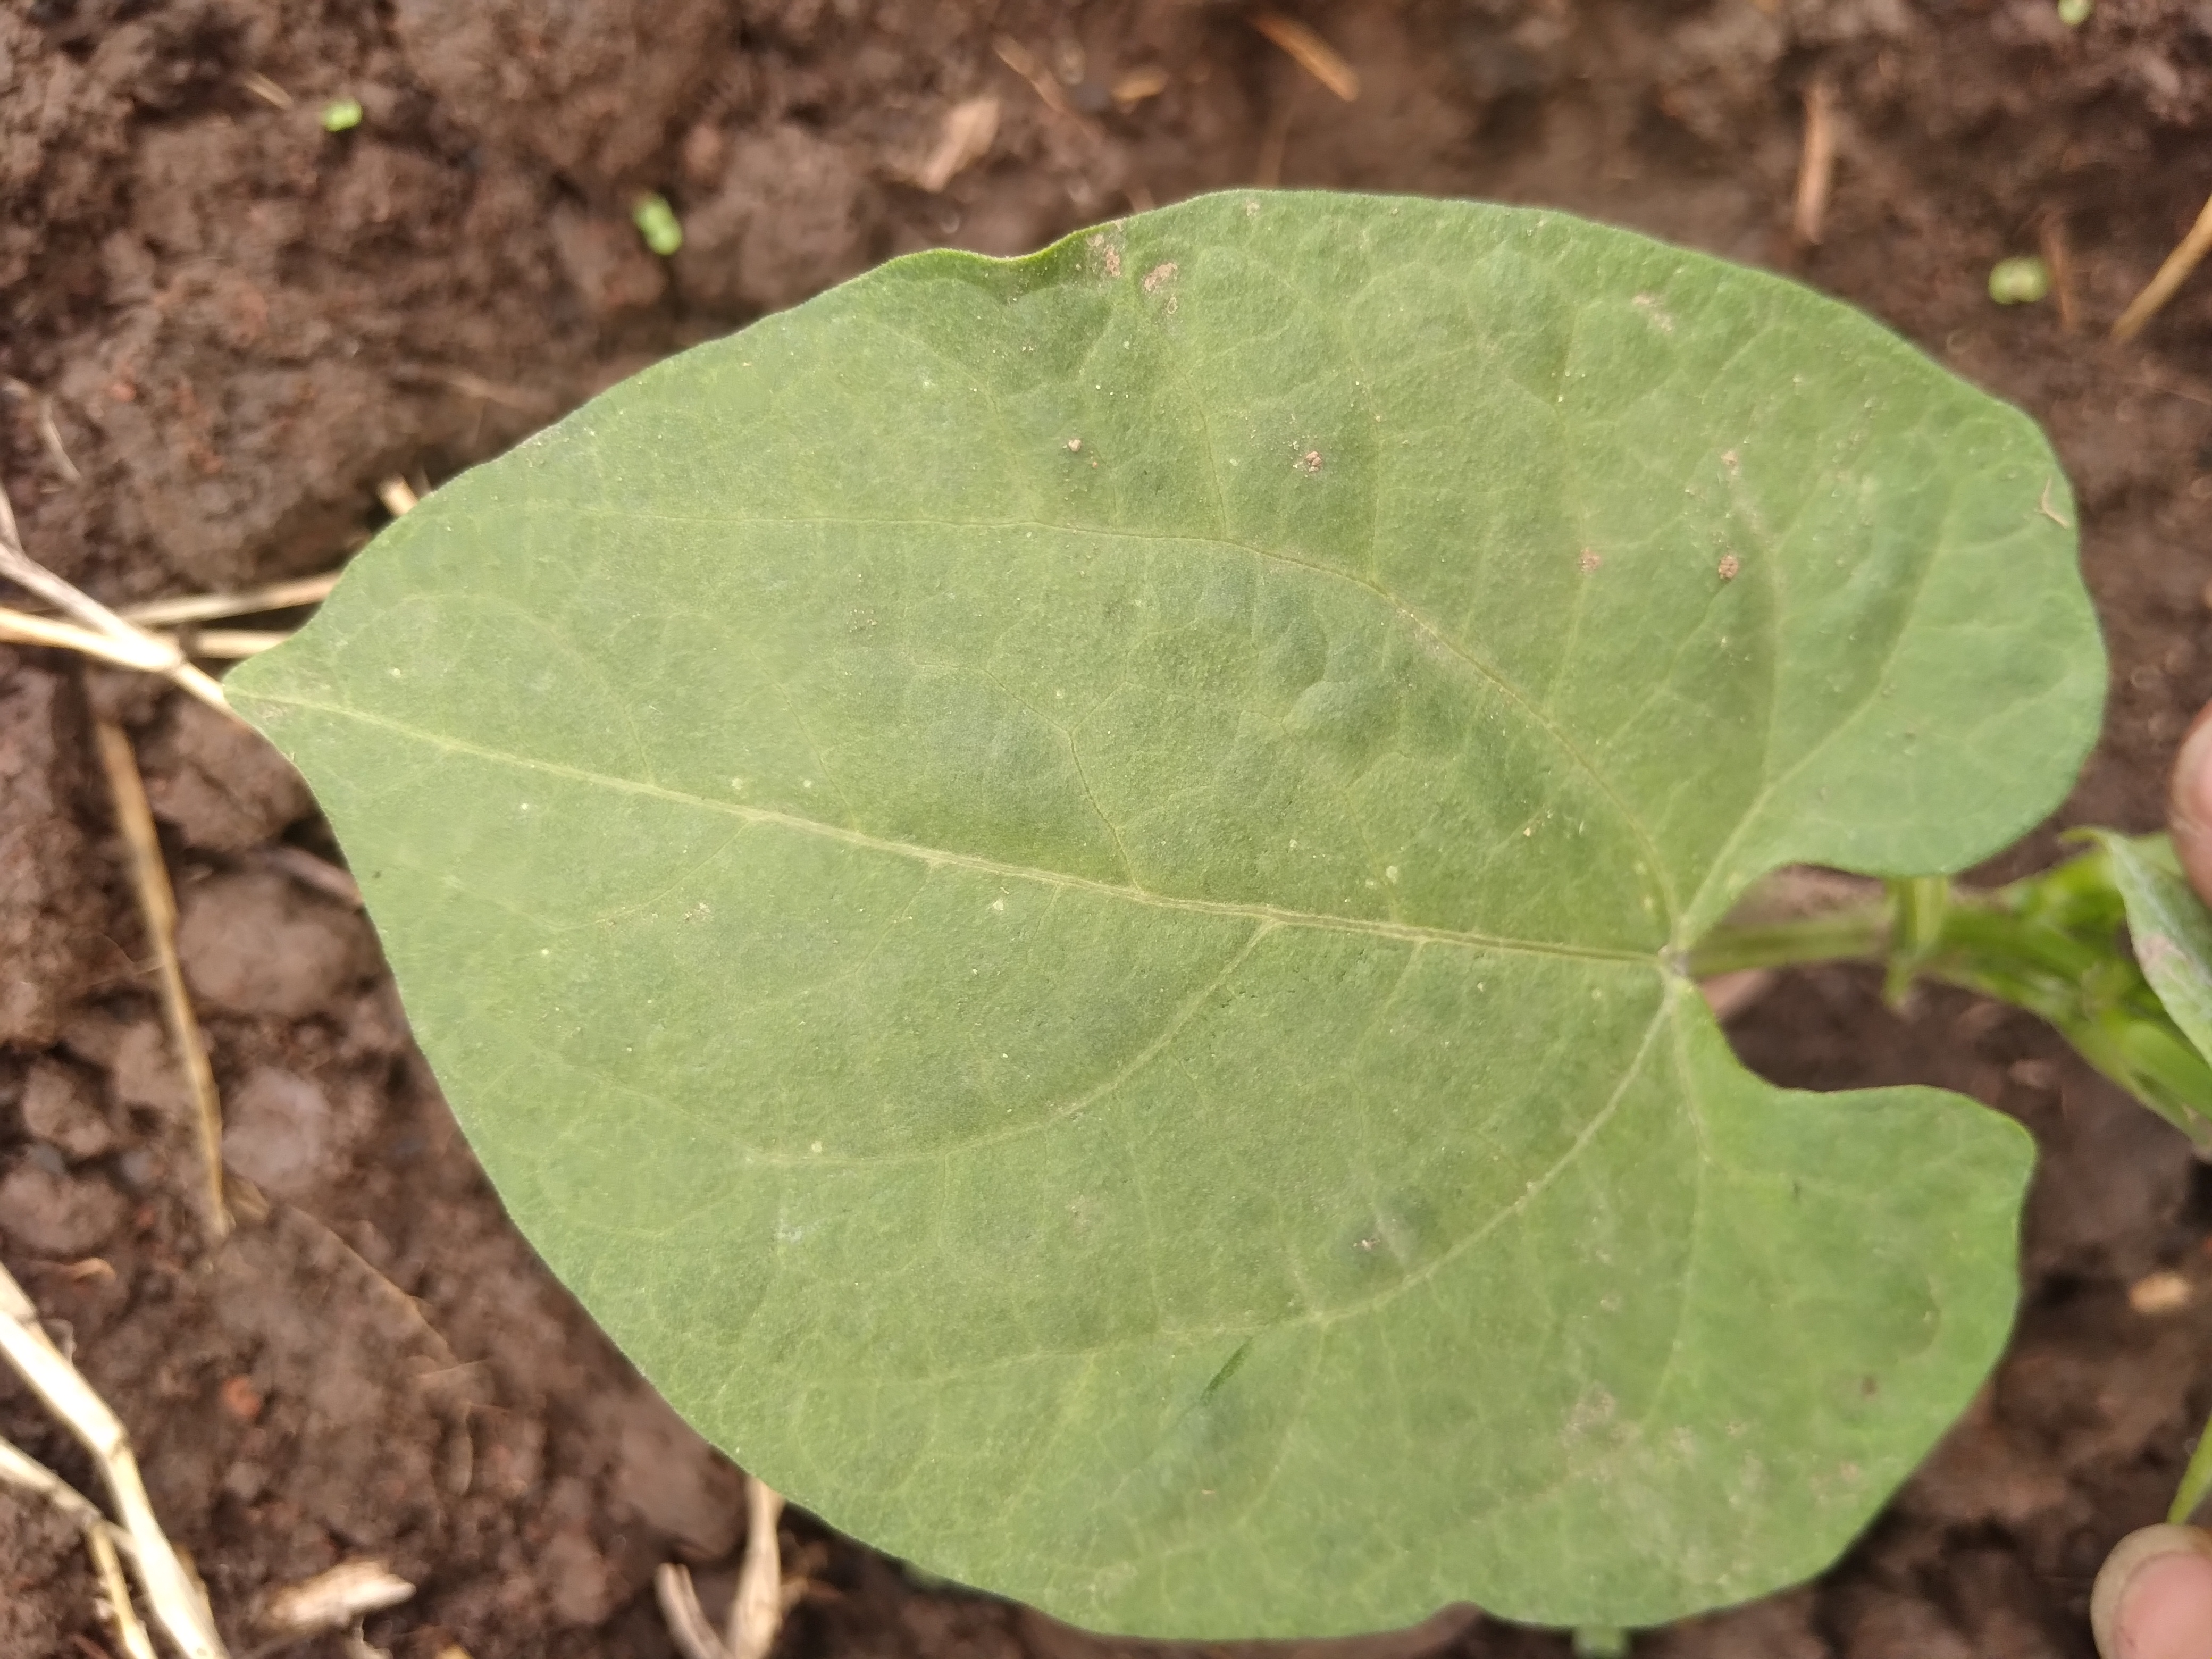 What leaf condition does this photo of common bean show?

healthy
